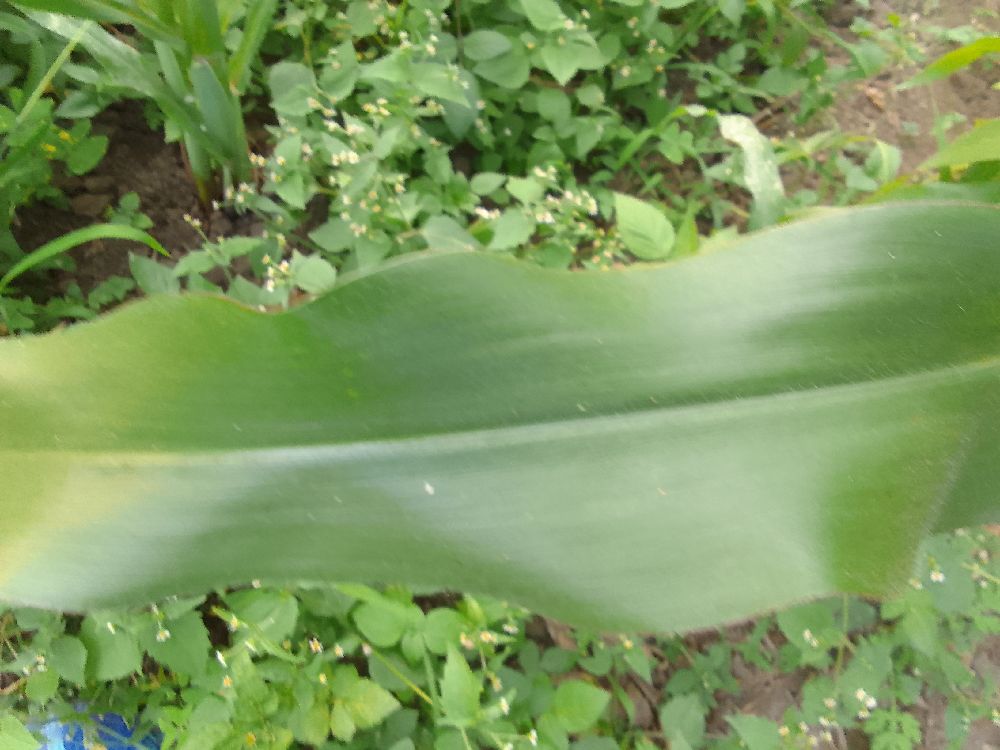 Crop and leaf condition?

maize, healthy
